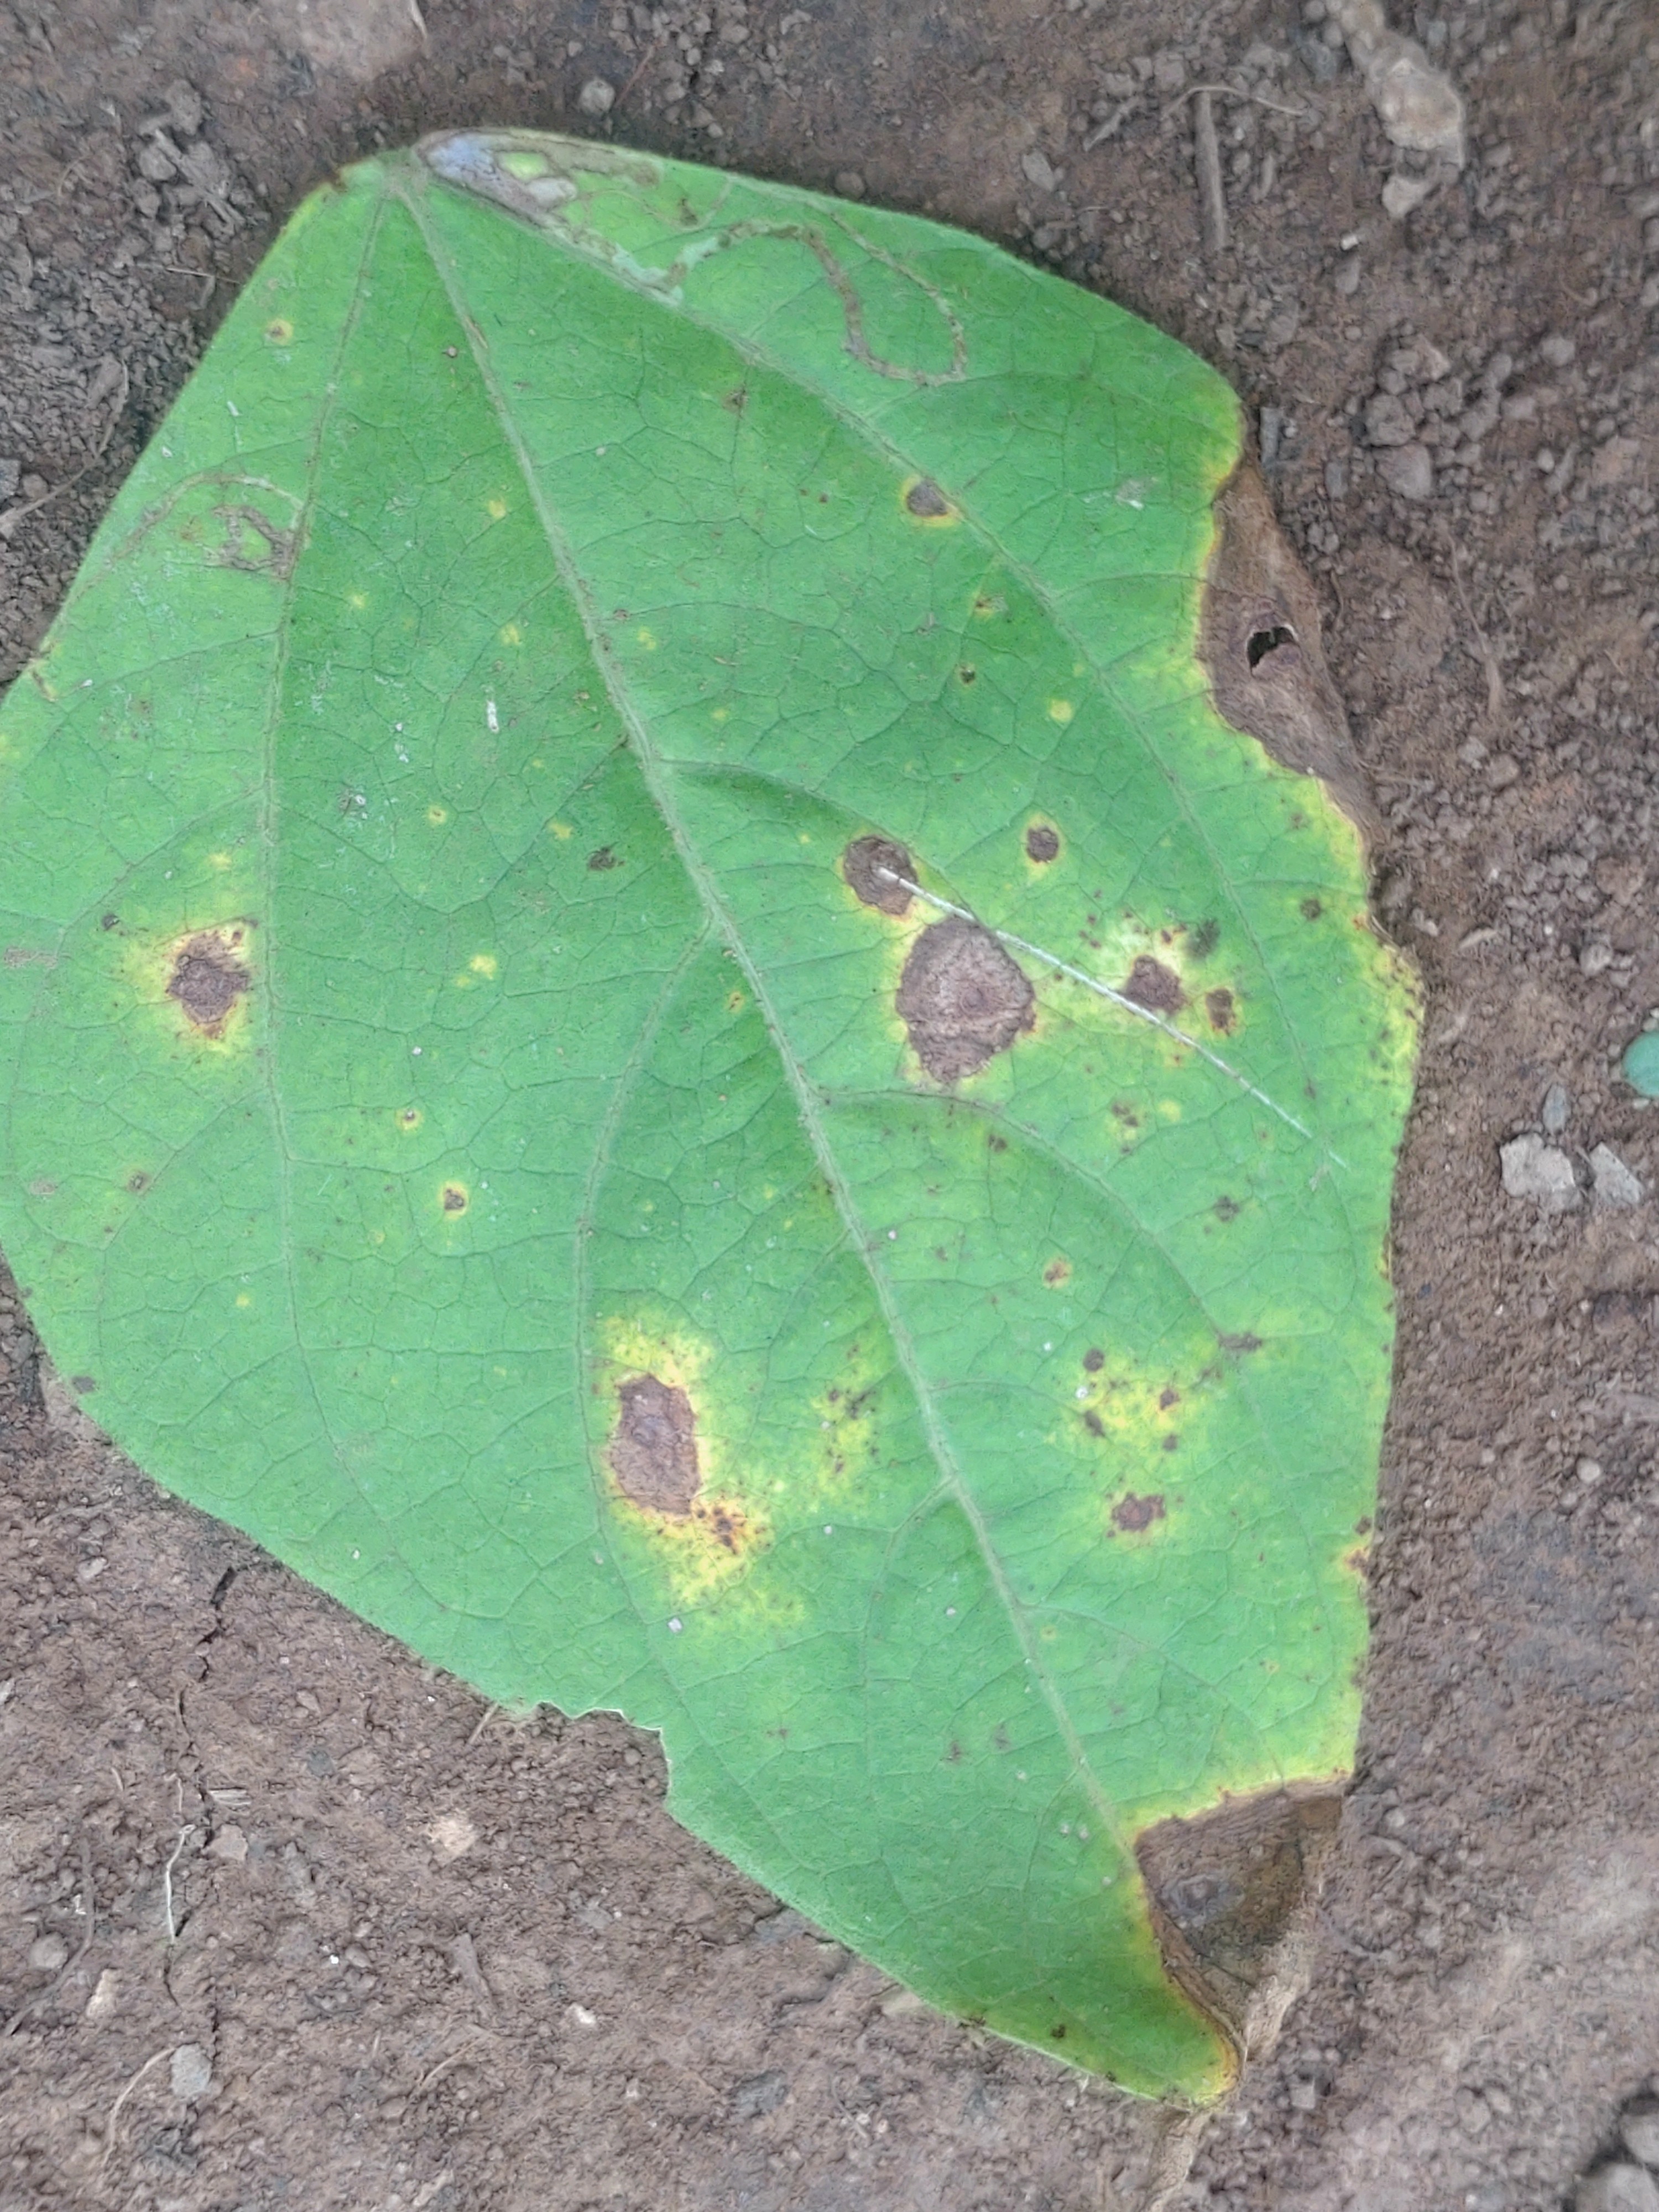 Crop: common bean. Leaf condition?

rust
